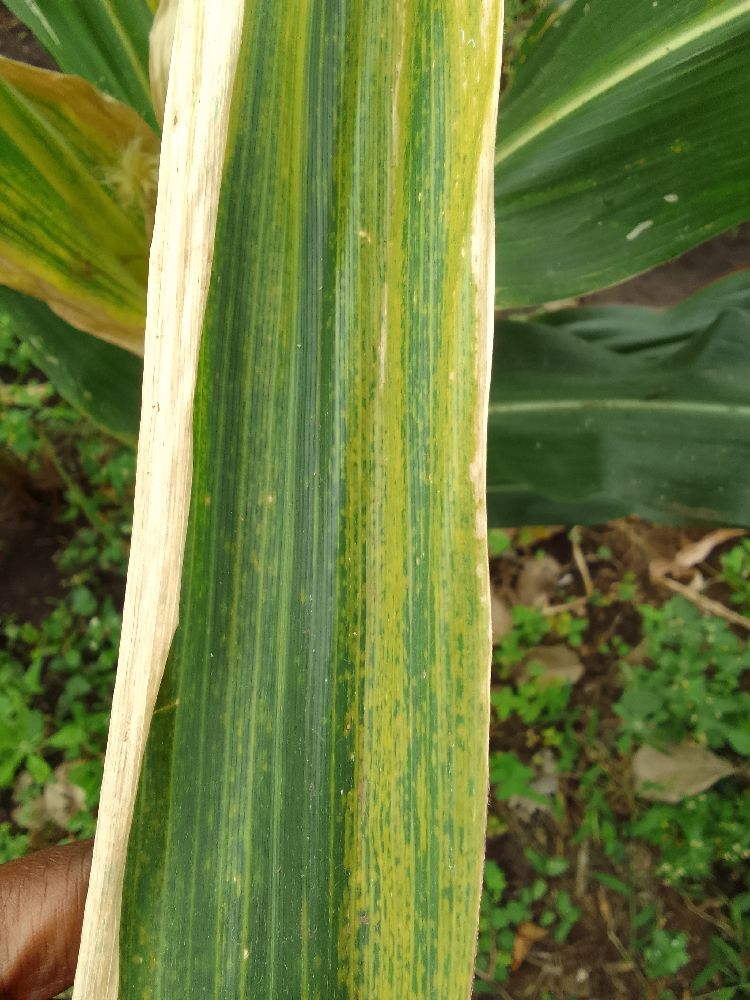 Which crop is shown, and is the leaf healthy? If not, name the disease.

maize, maize lethal necrosis
